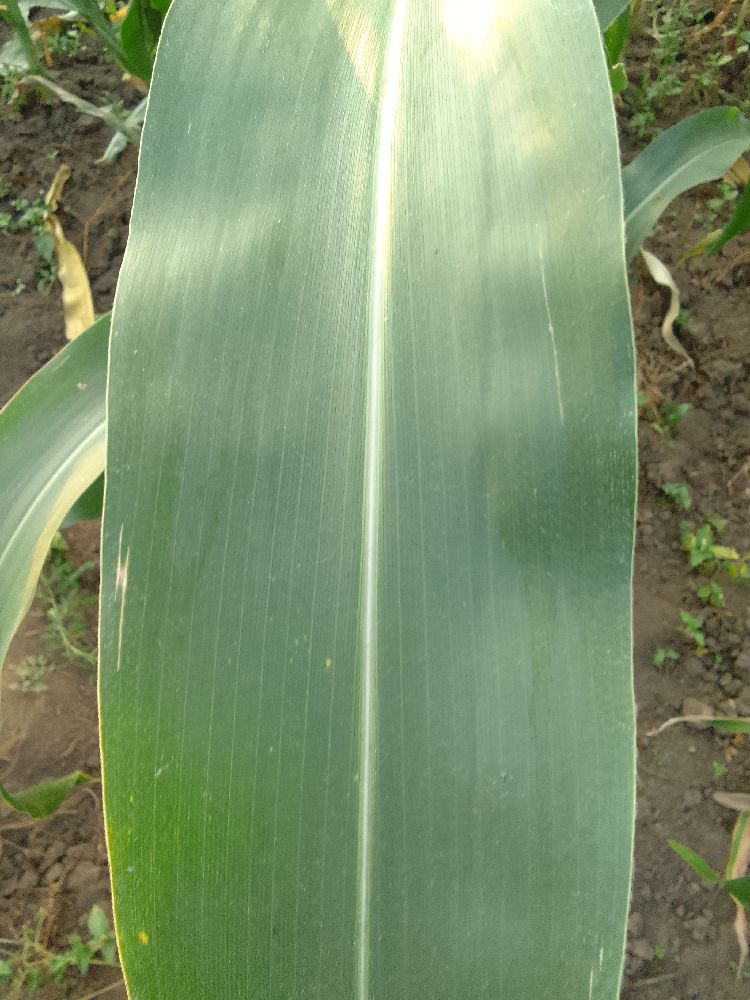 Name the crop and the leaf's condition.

maize, healthy
